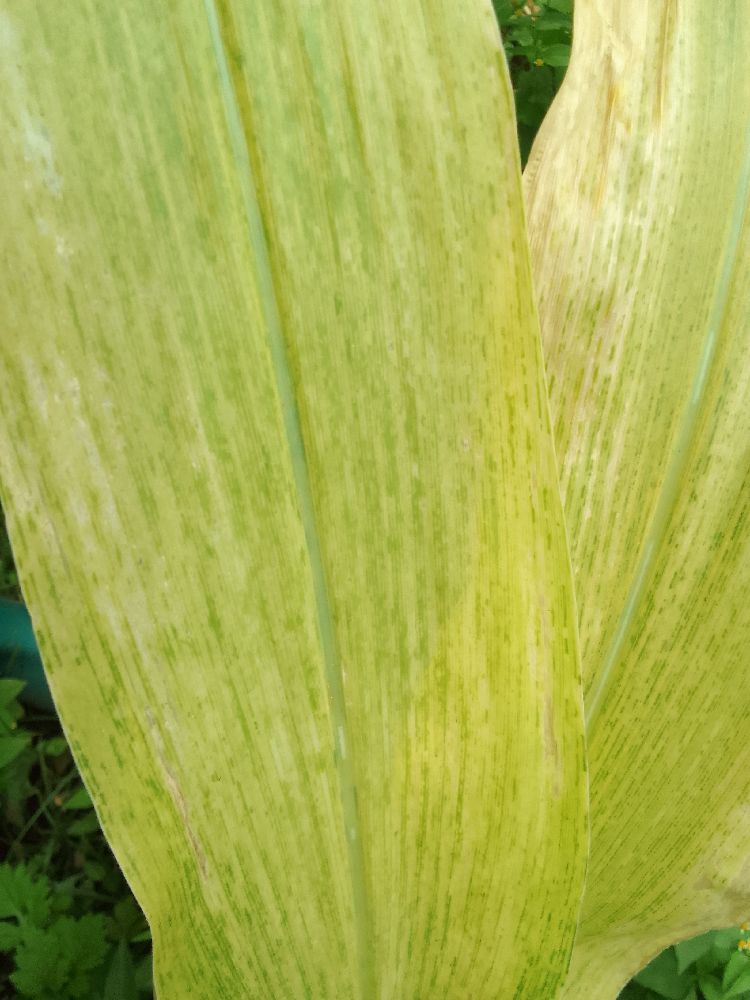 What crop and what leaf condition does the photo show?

maize, maize lethal necrosis
